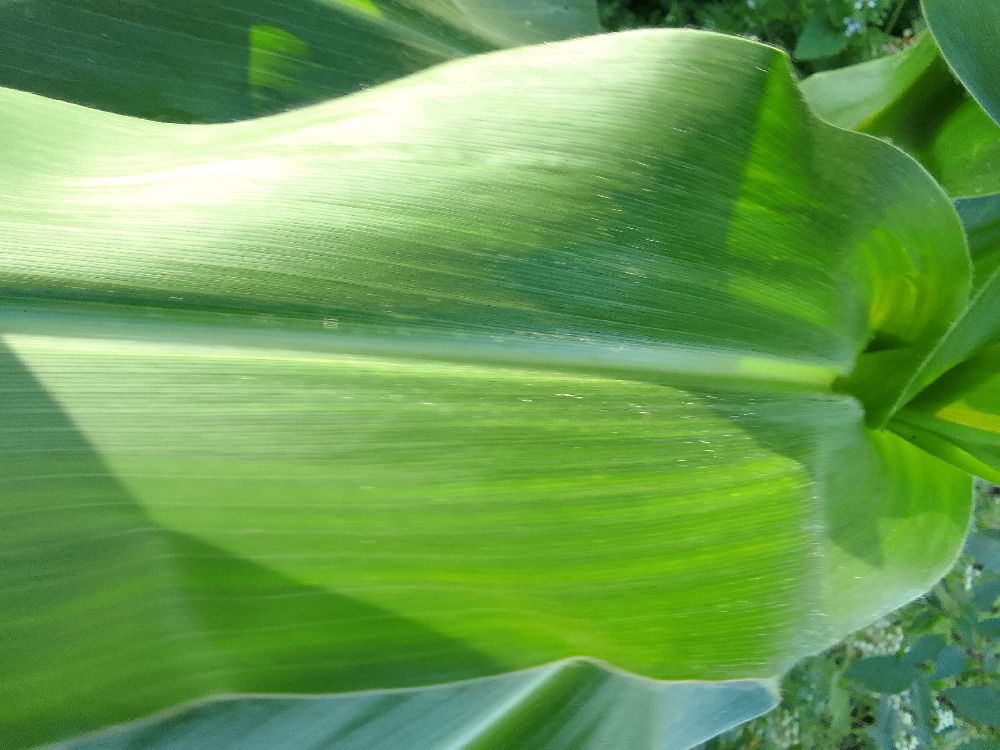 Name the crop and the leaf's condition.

maize, healthy
